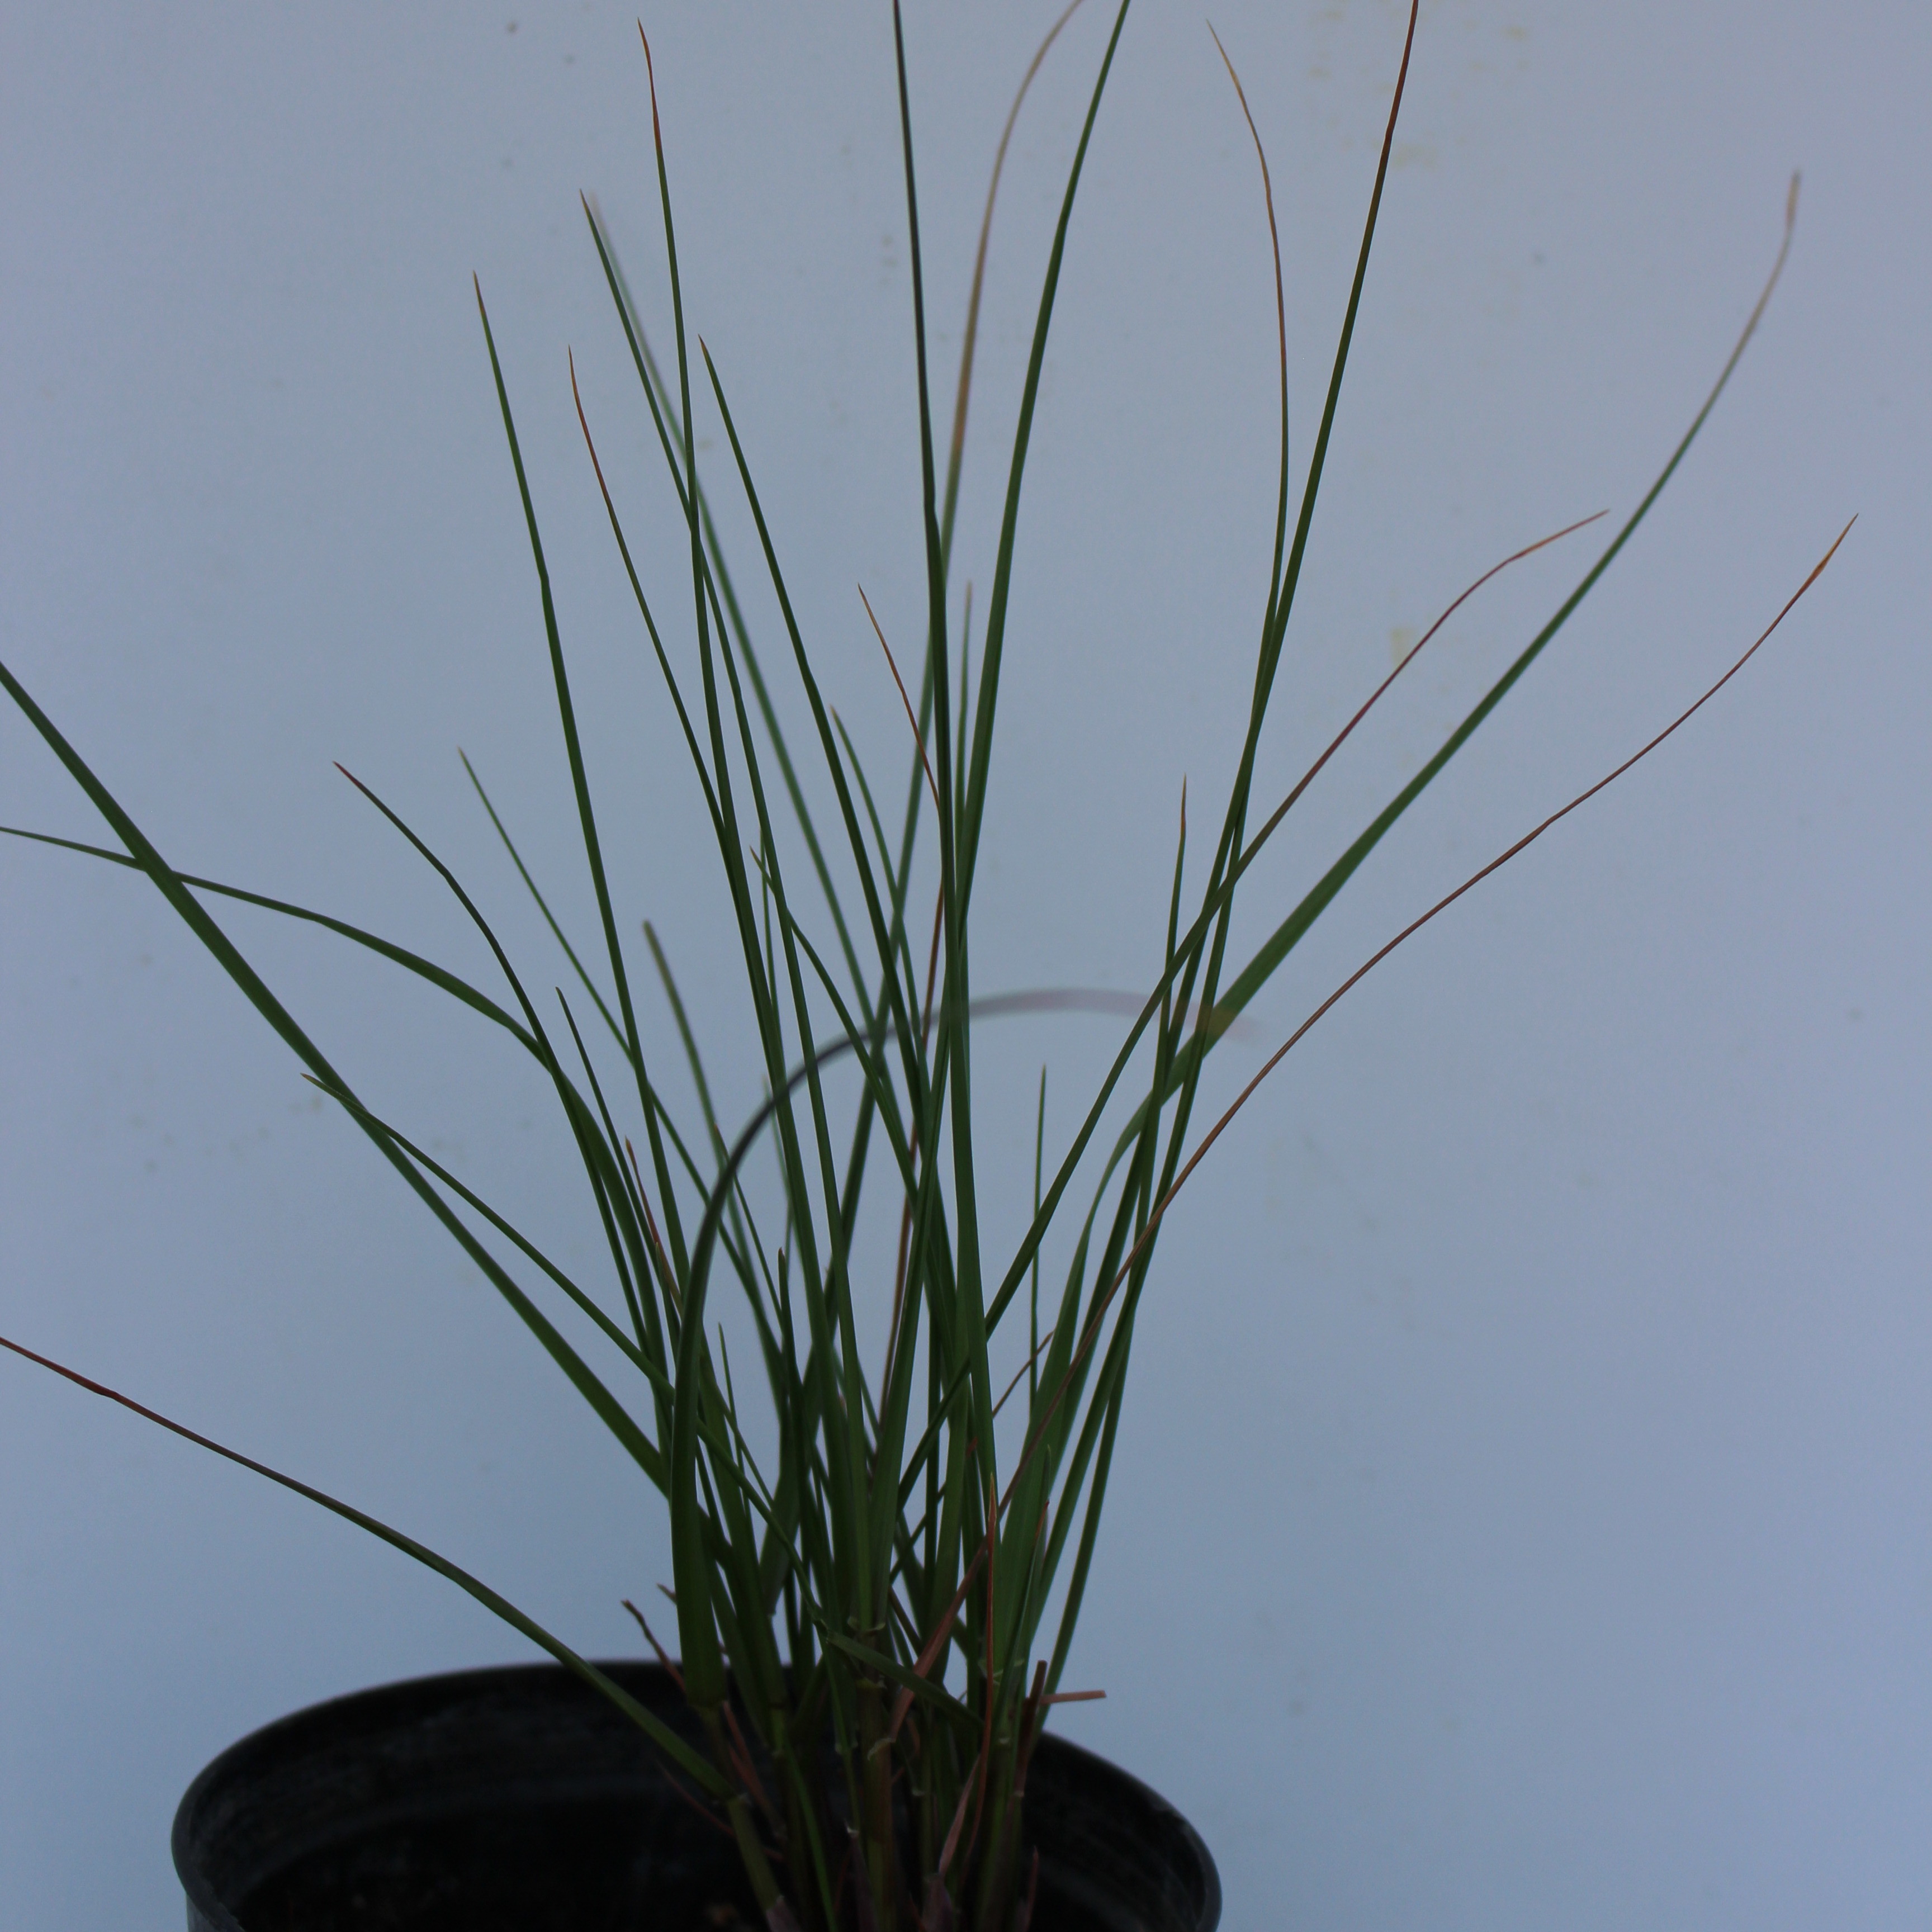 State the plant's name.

Lolium multiflorum
